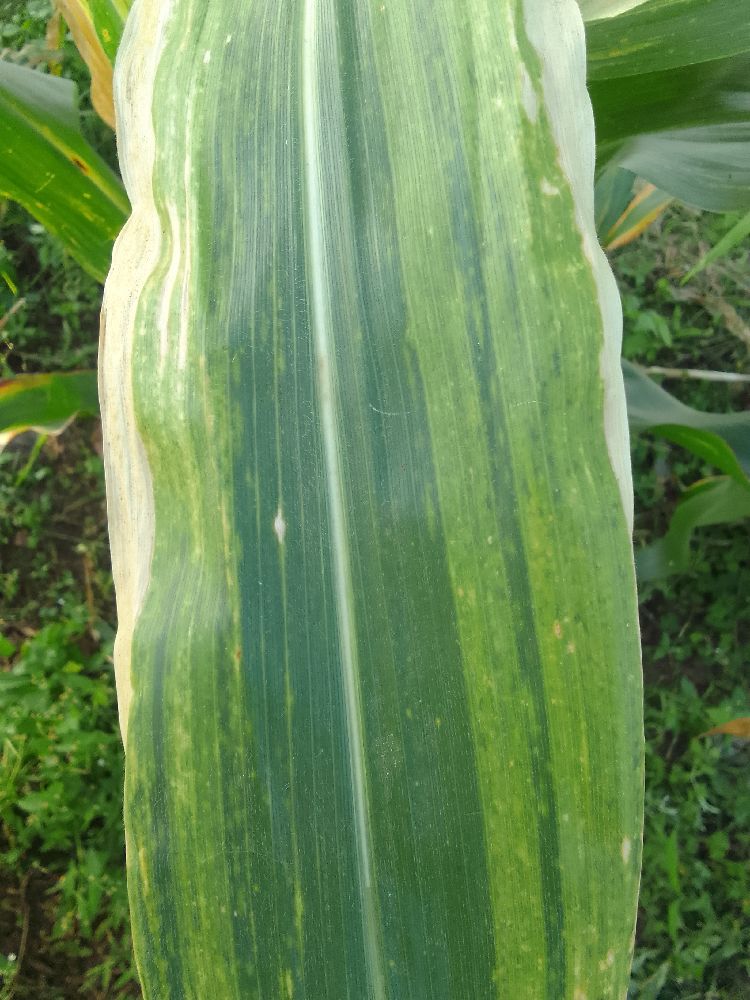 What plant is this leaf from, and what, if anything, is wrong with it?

maize, maize lethal necrosis
